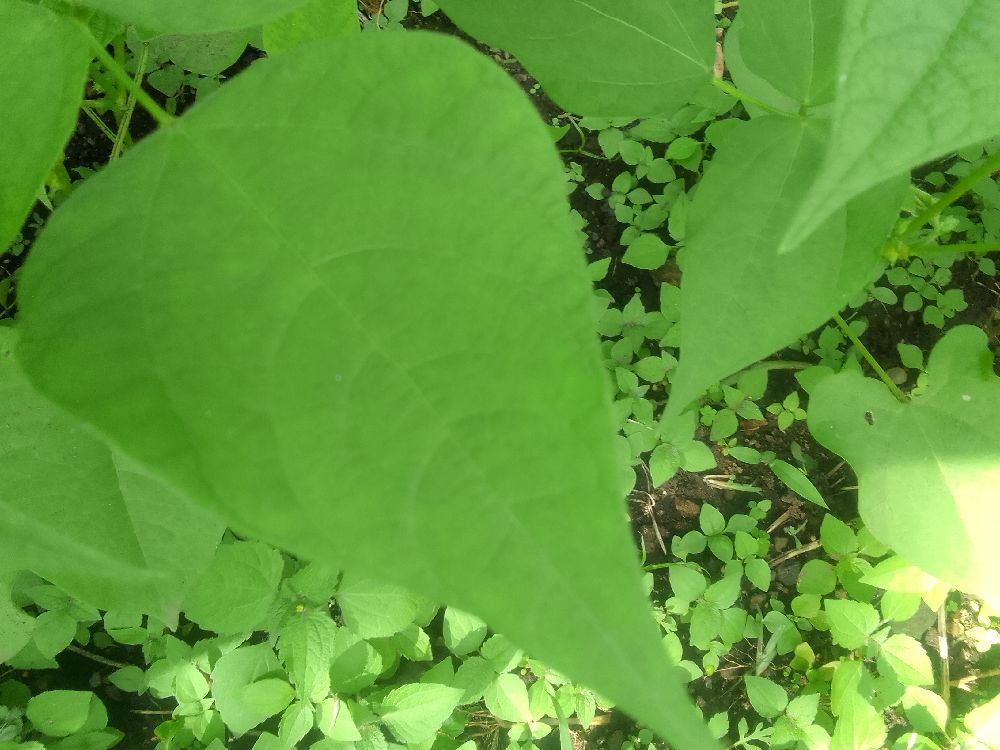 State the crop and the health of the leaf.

common bean, healthy
